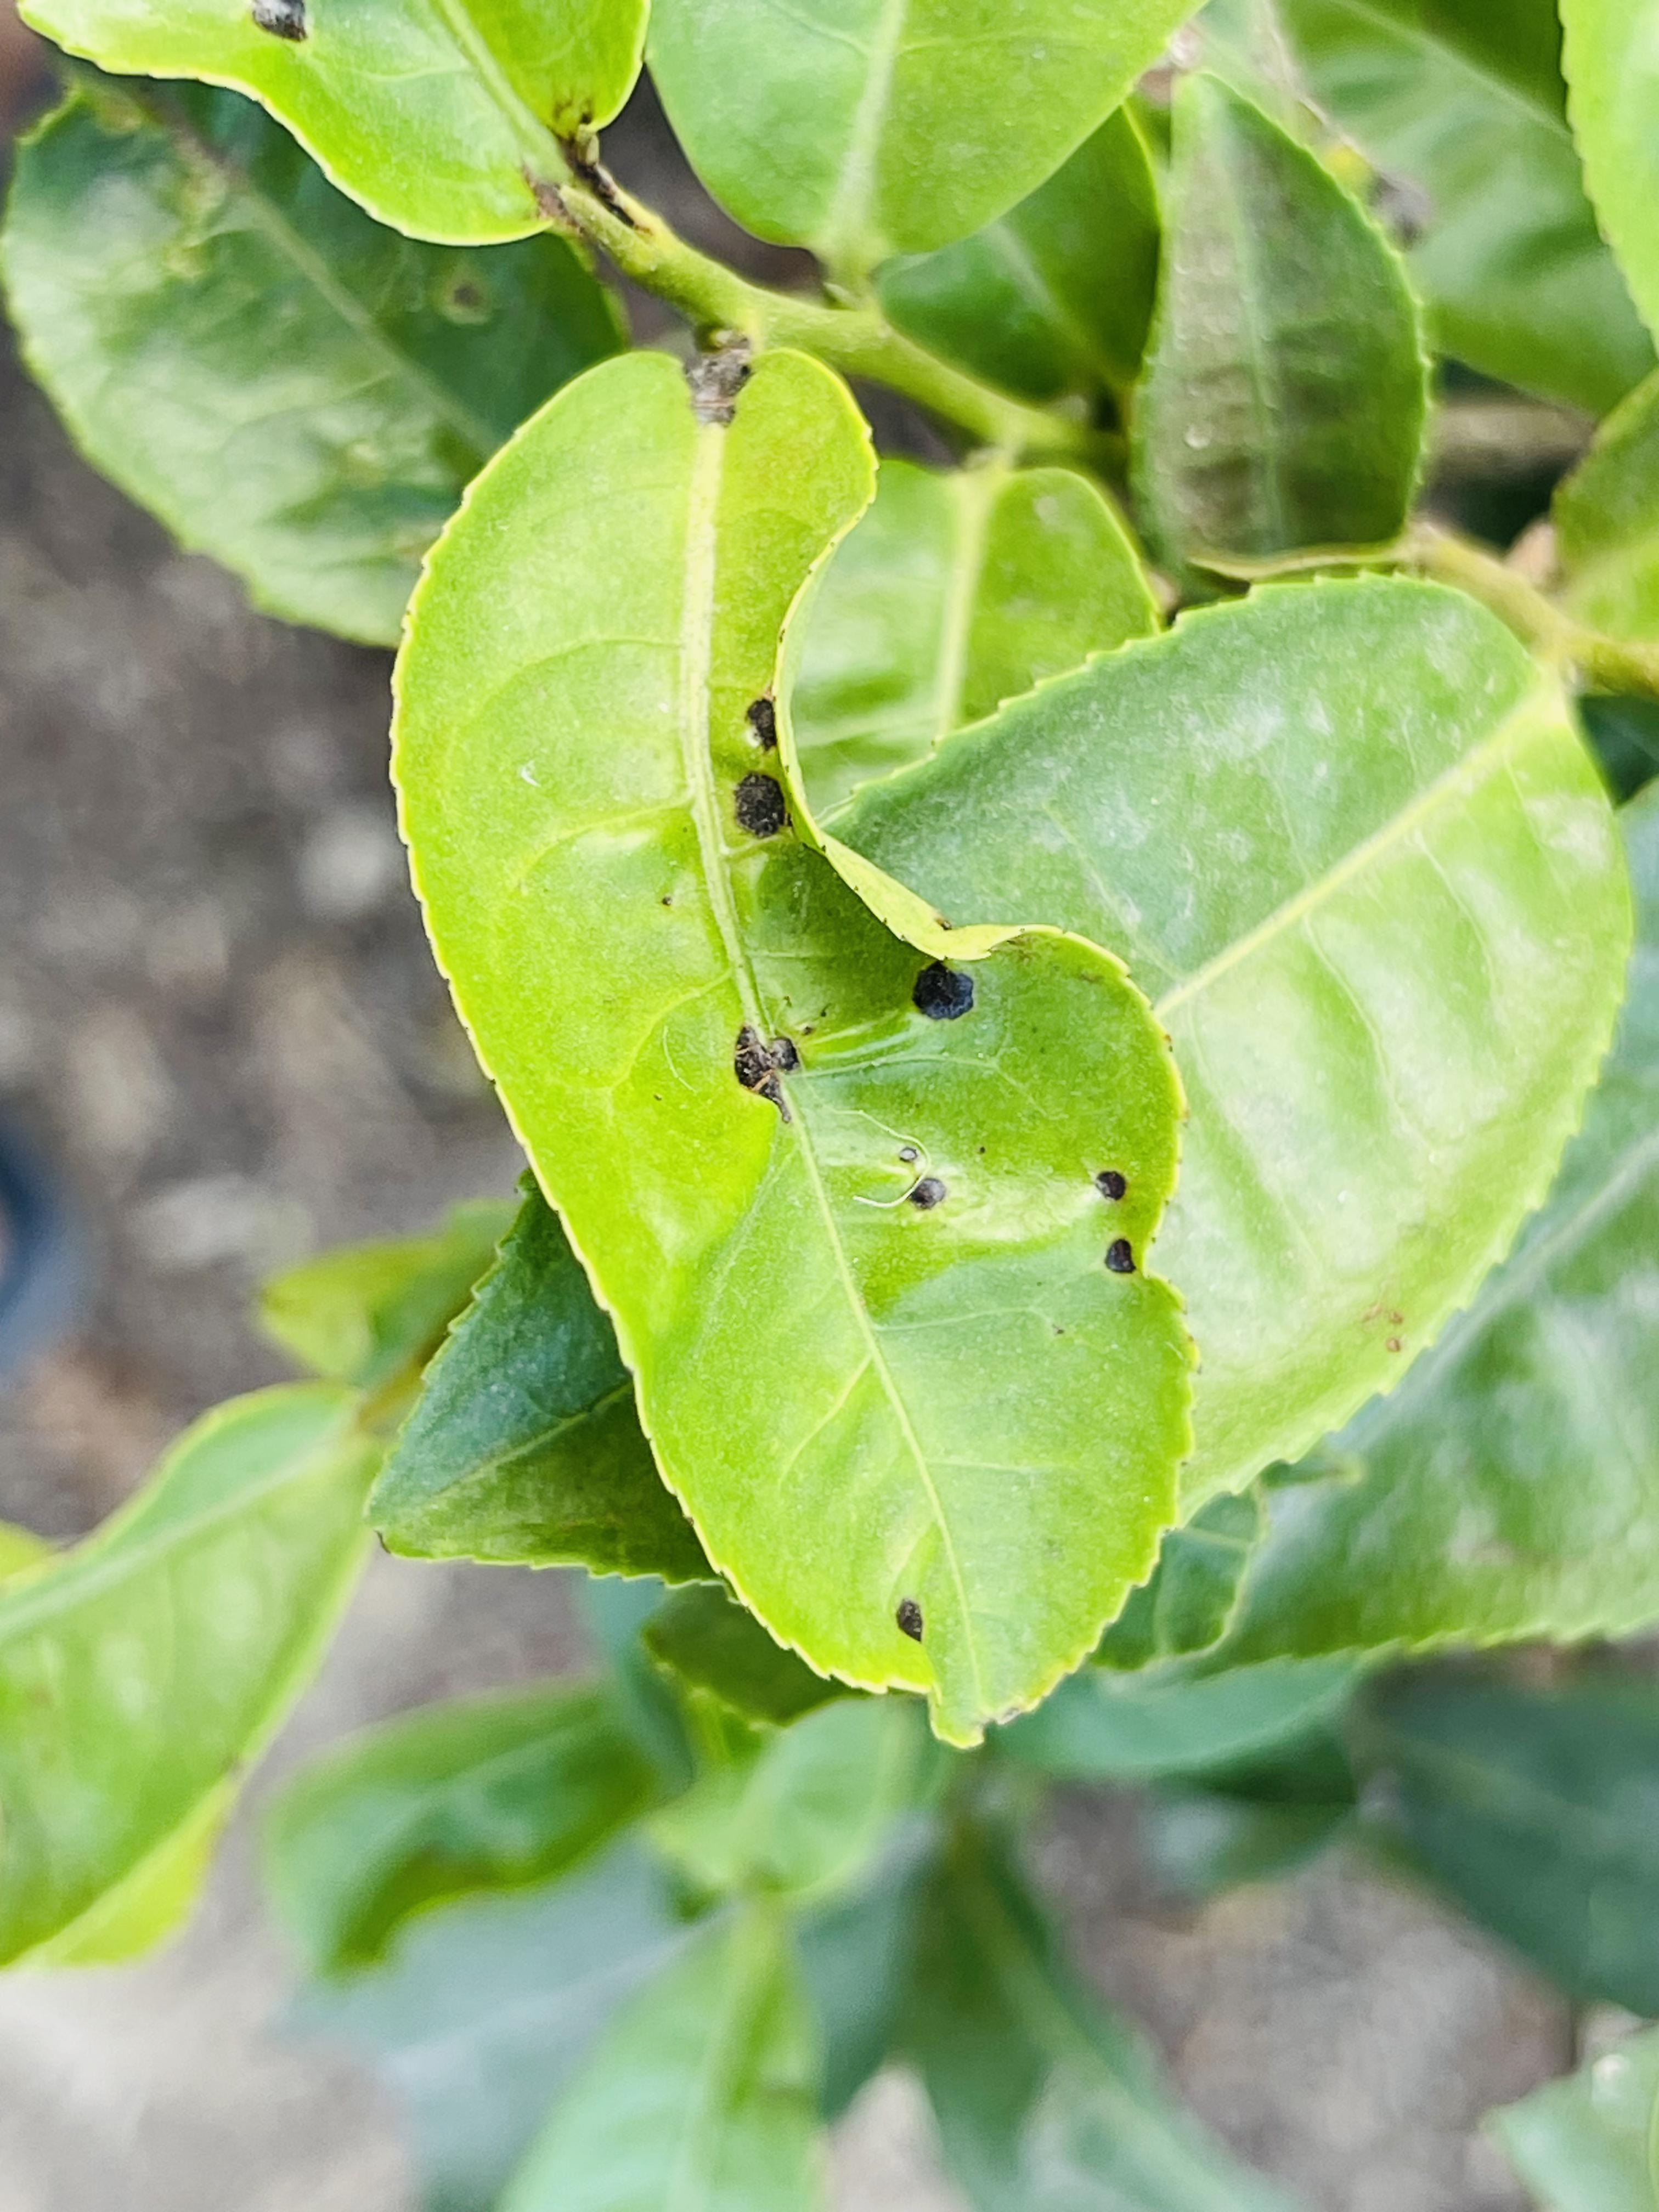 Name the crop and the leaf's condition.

tea, helopeltis
